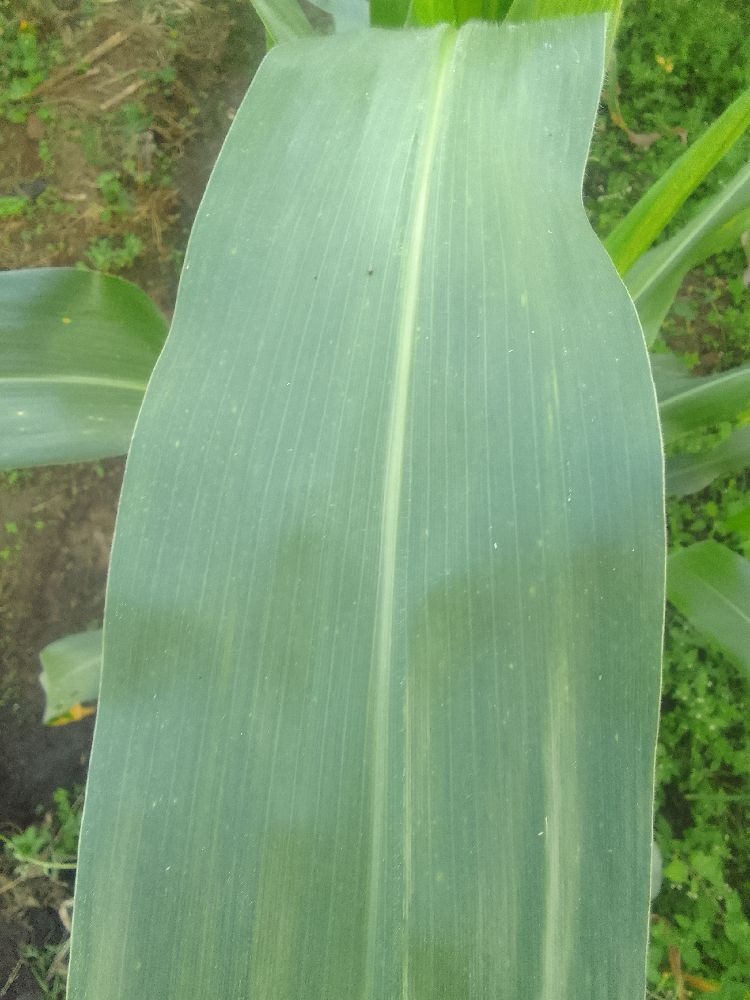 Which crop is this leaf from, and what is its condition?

maize, healthy
